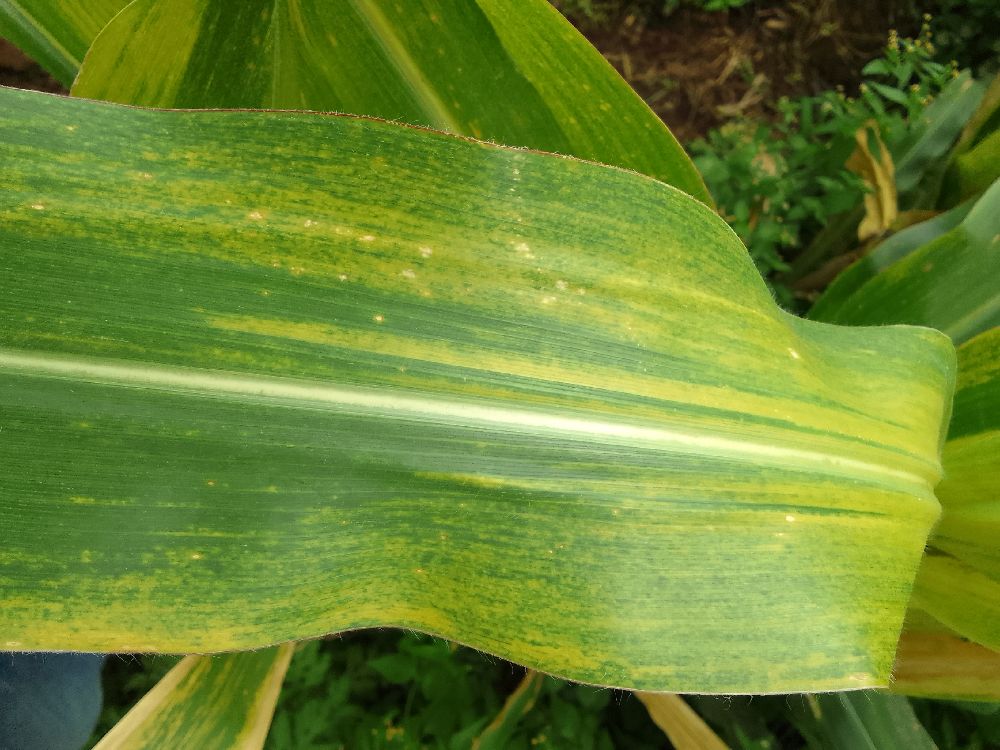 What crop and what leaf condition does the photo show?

maize, maize lethal necrosis
